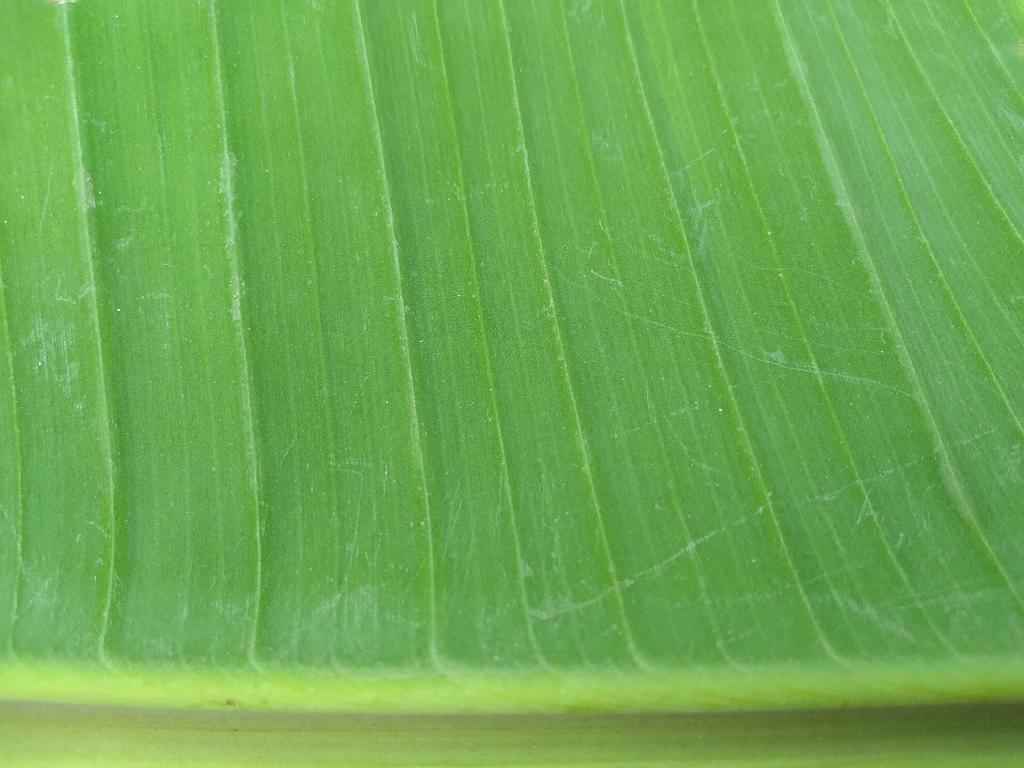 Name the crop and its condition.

banana, healthy
